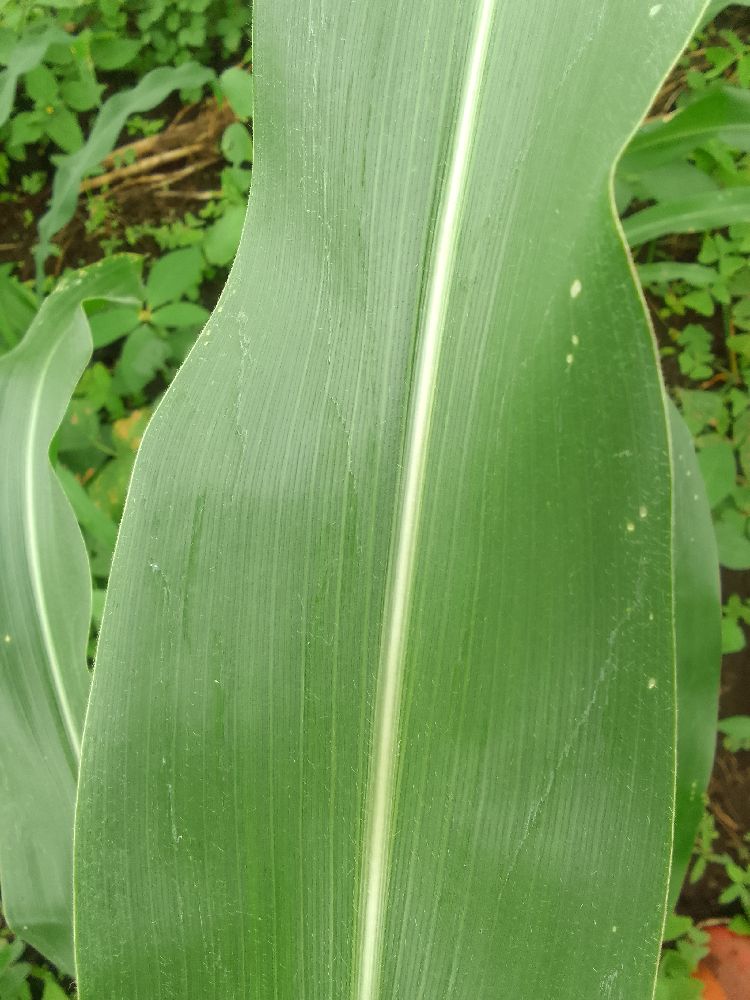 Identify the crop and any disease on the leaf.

maize, healthy
